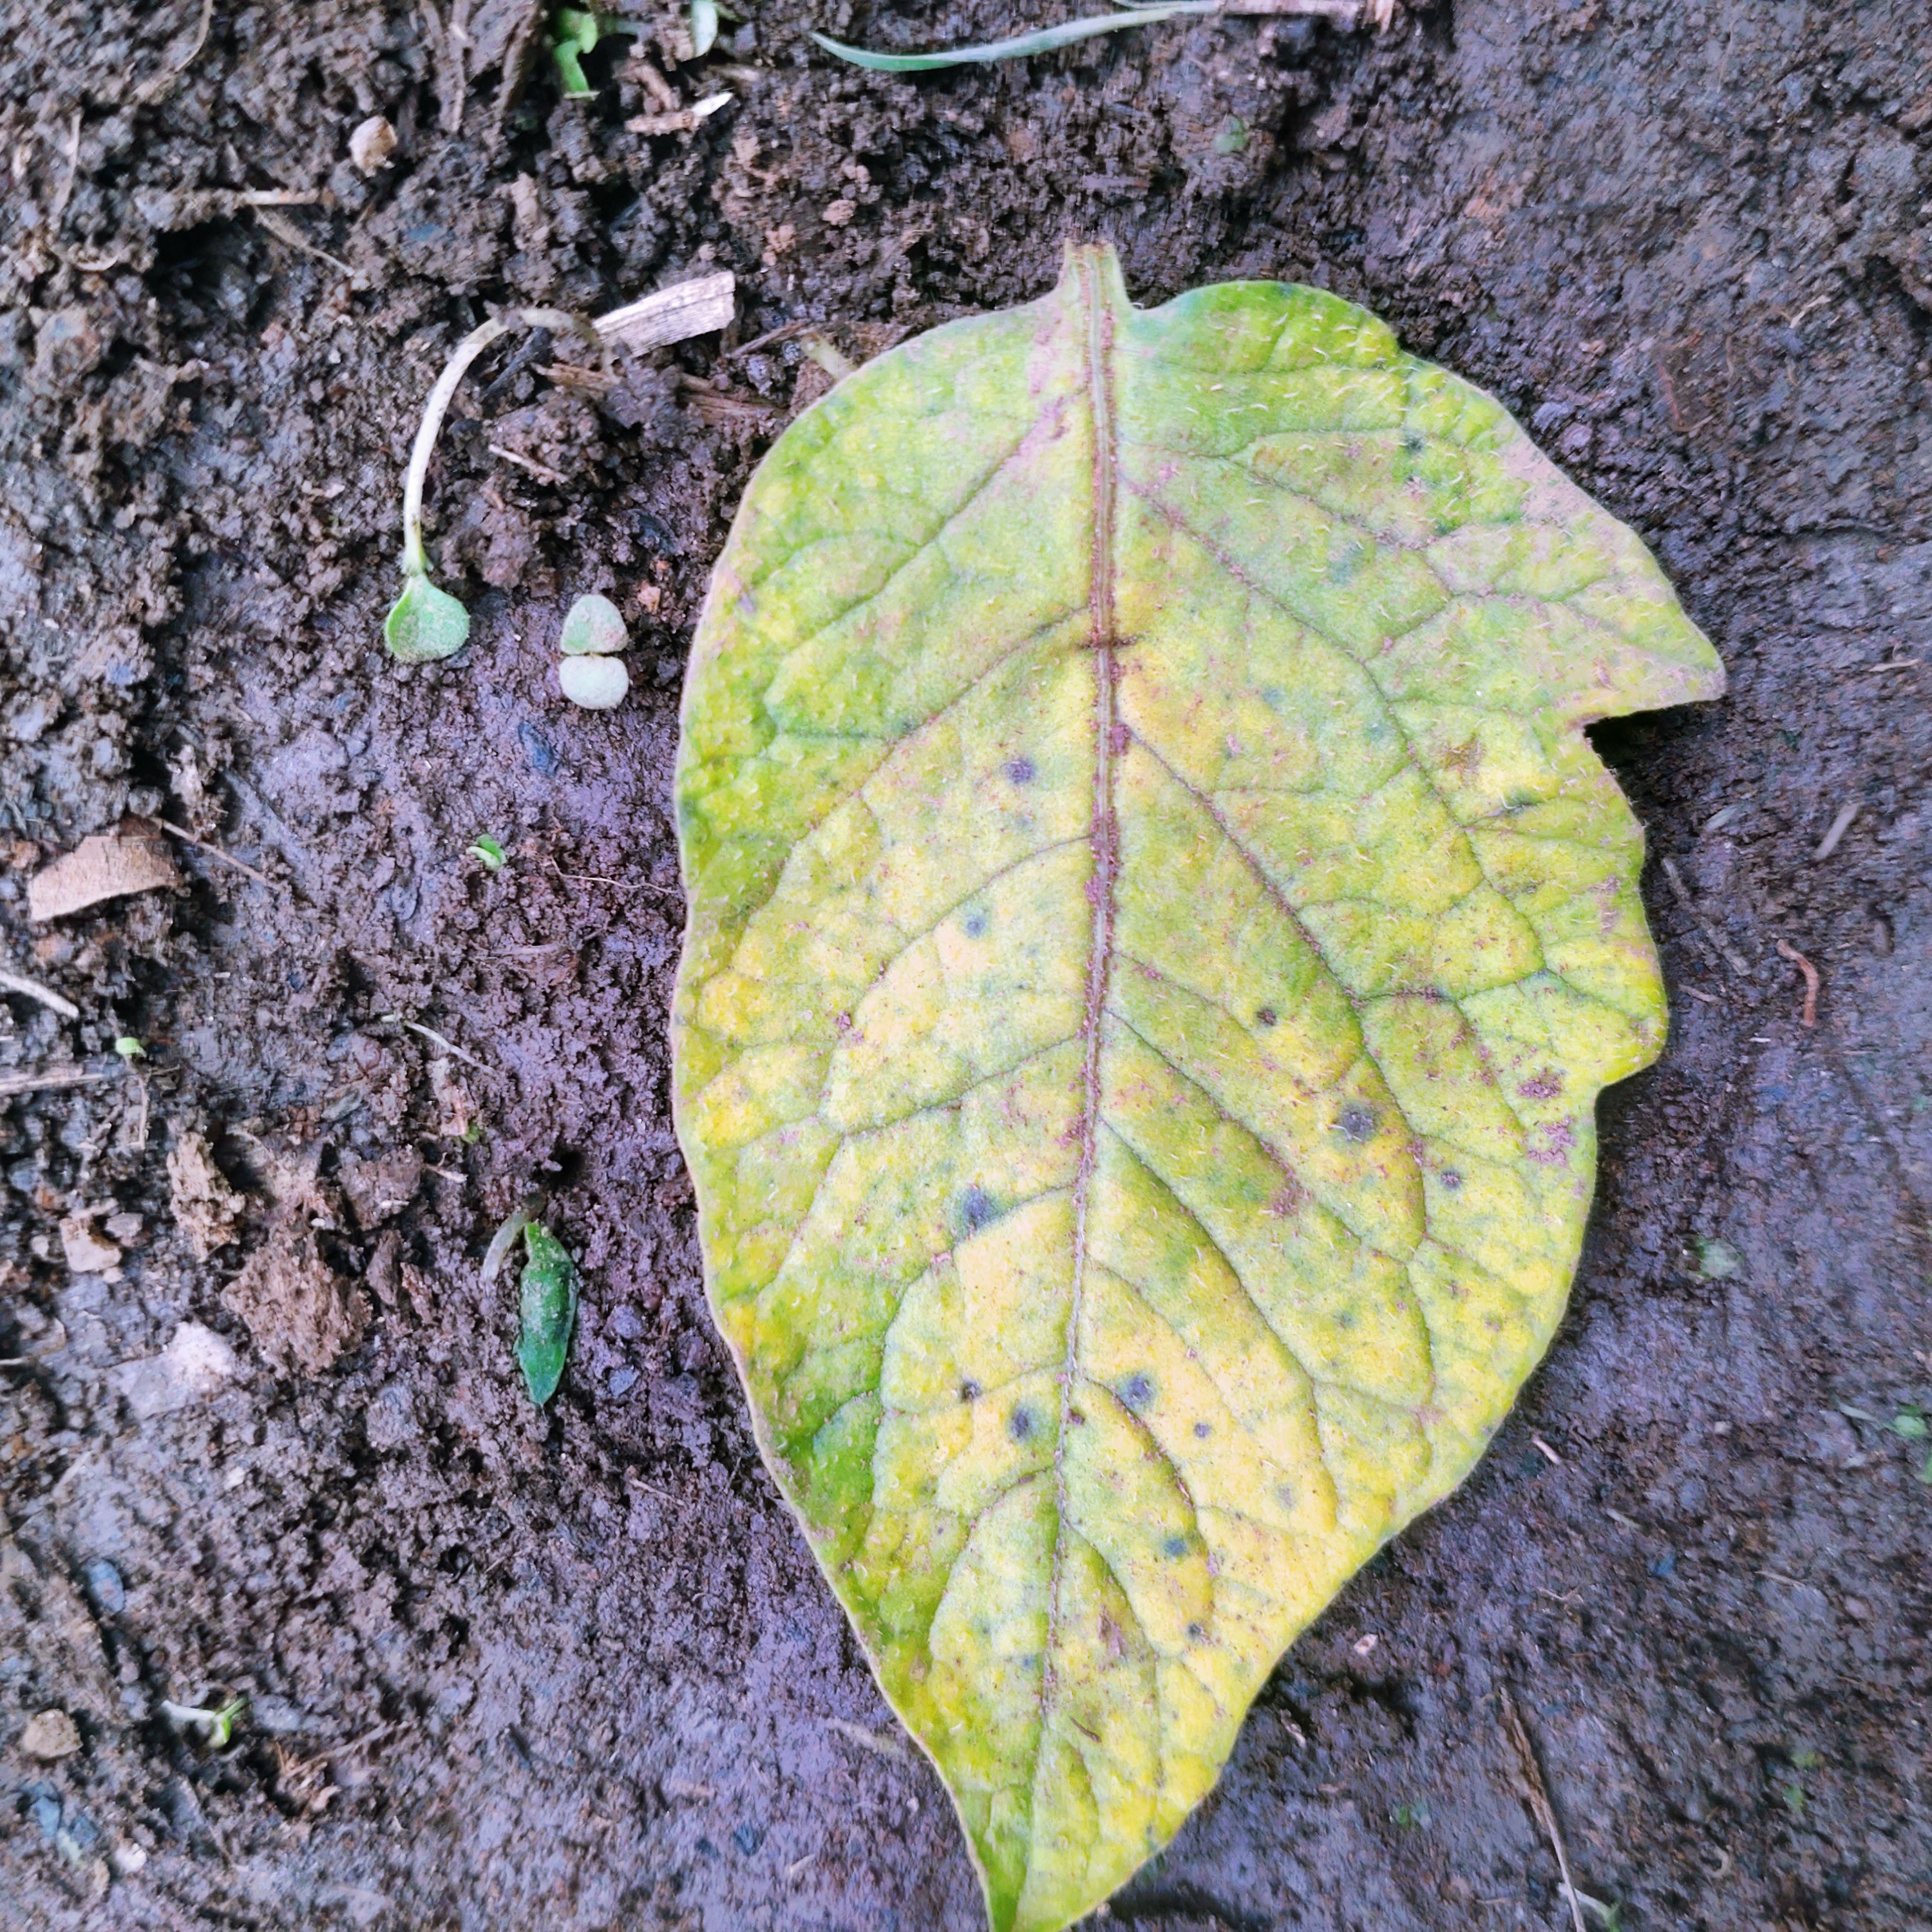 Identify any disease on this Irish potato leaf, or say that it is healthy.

late blight
